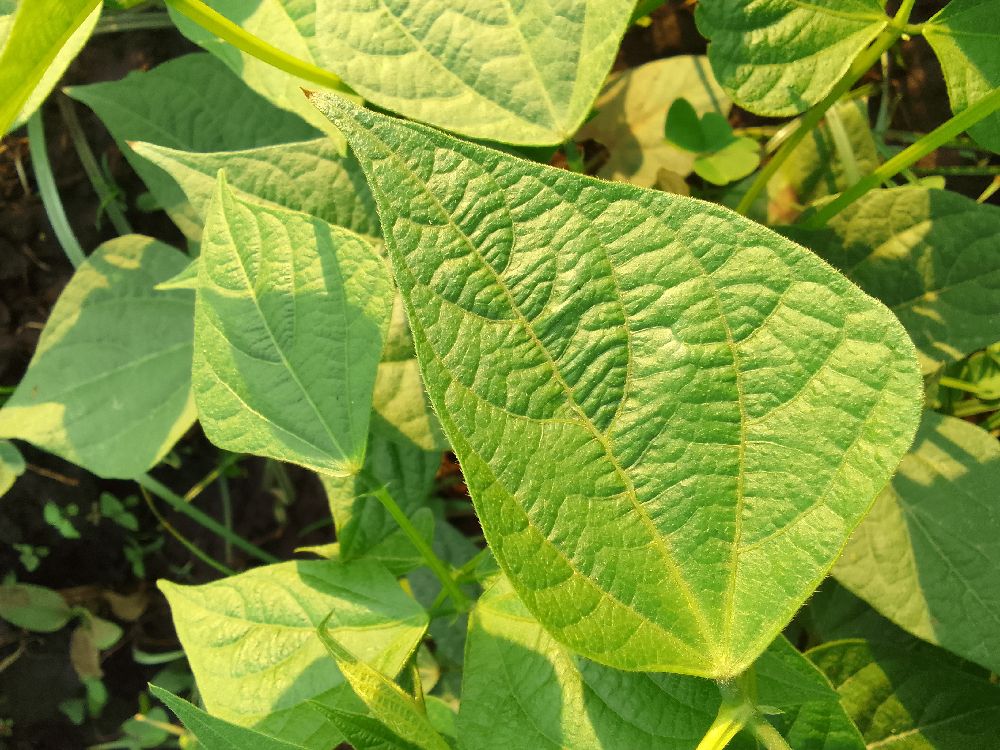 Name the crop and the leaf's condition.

common bean, healthy
